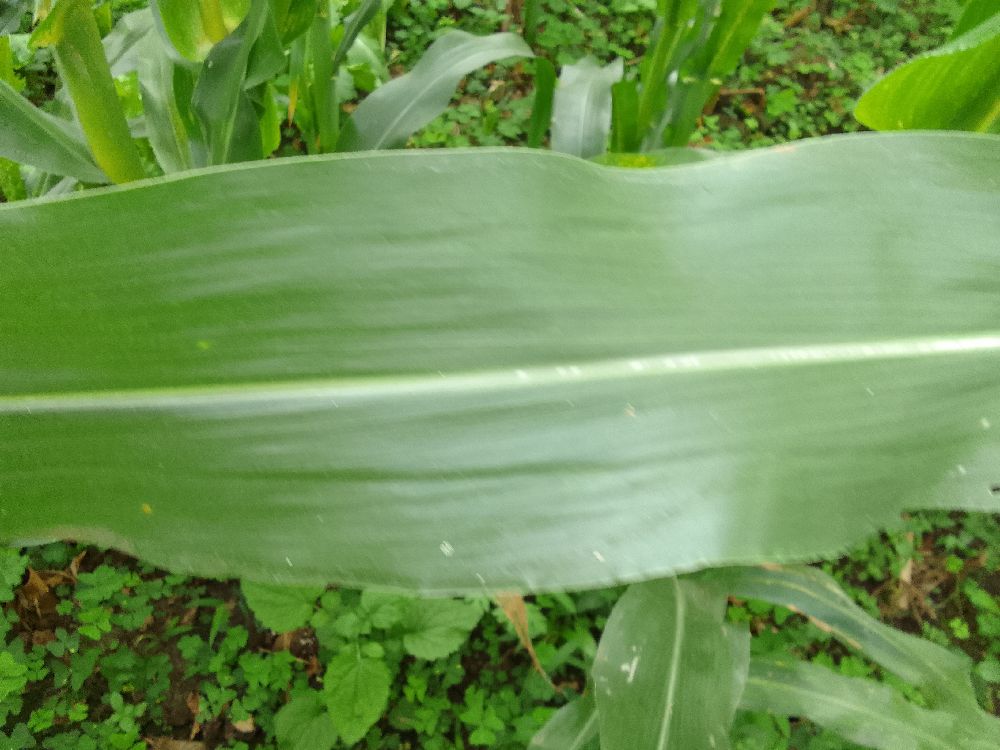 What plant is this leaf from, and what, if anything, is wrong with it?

maize, healthy
